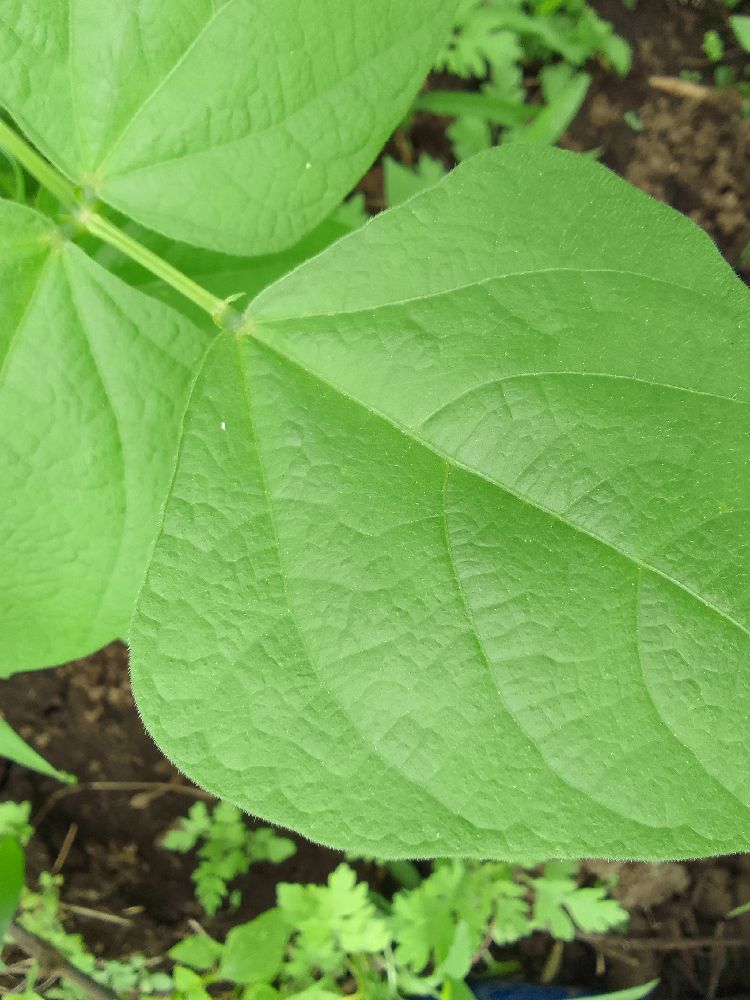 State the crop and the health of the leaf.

common bean, healthy
